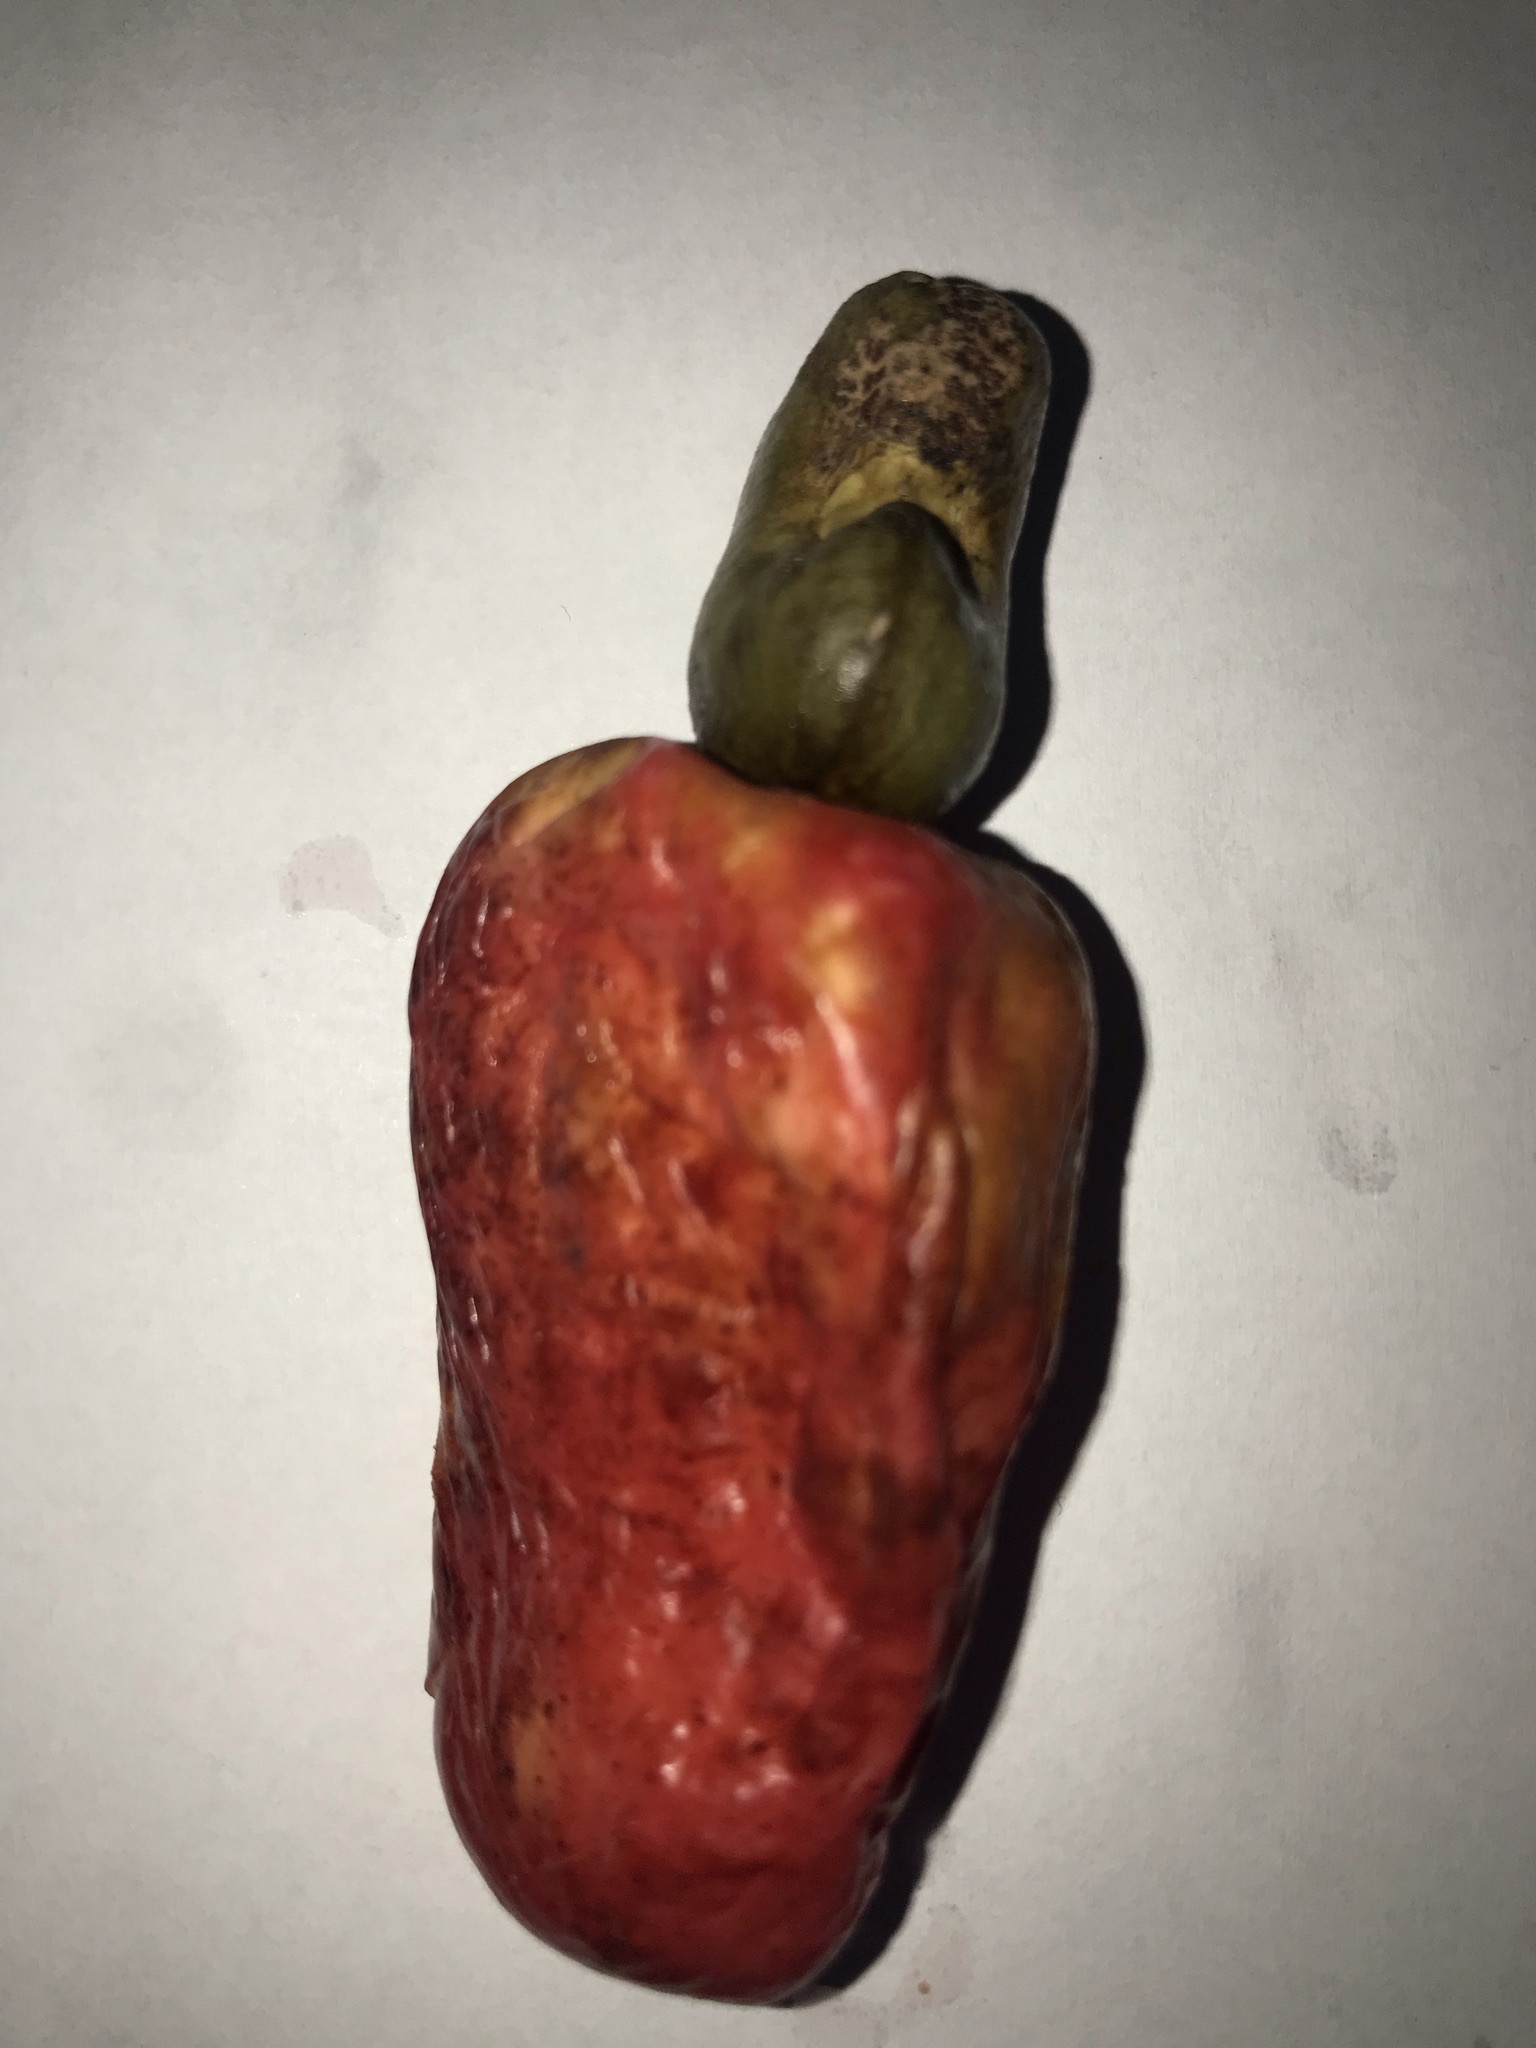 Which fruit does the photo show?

caju vermelho
